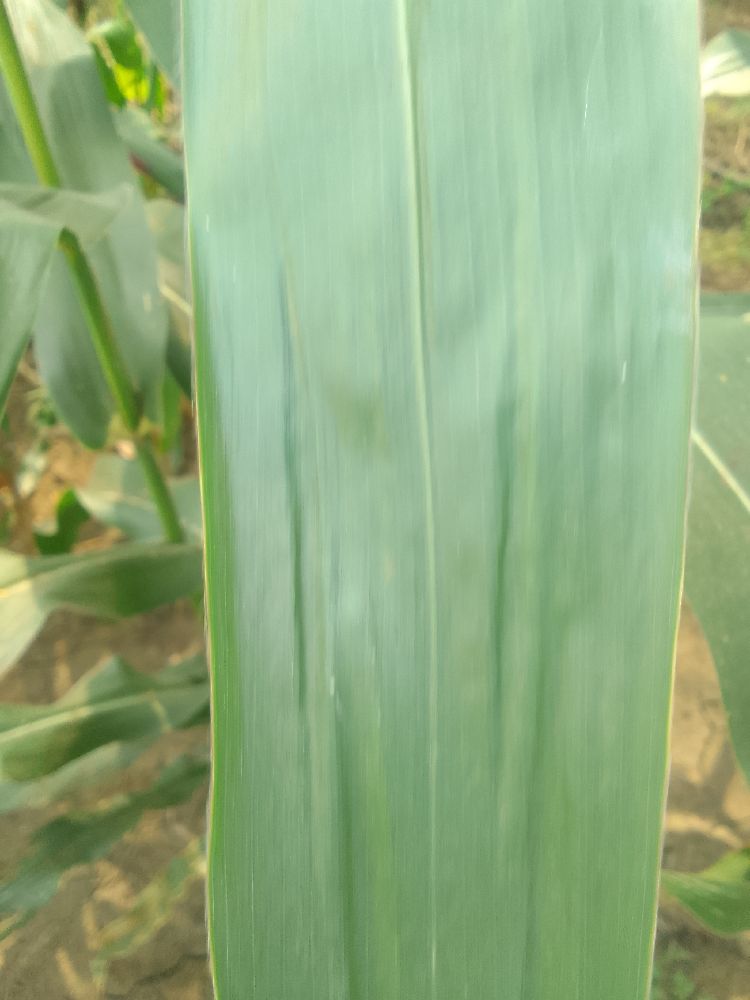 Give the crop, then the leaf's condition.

maize, healthy
